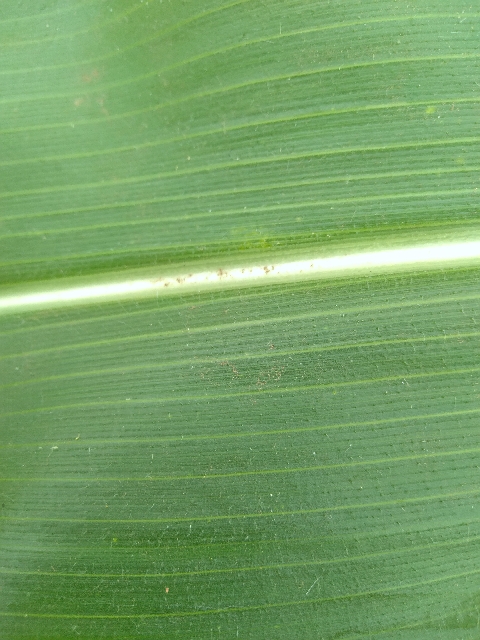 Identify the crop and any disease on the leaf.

maize, healthy
